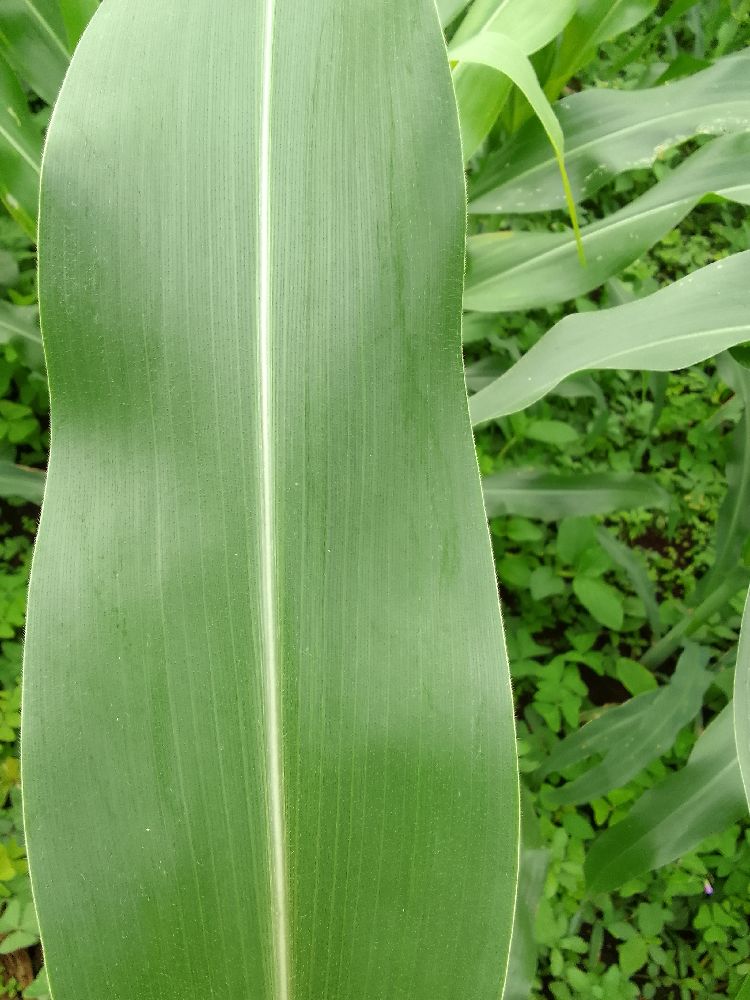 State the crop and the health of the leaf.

maize, healthy
